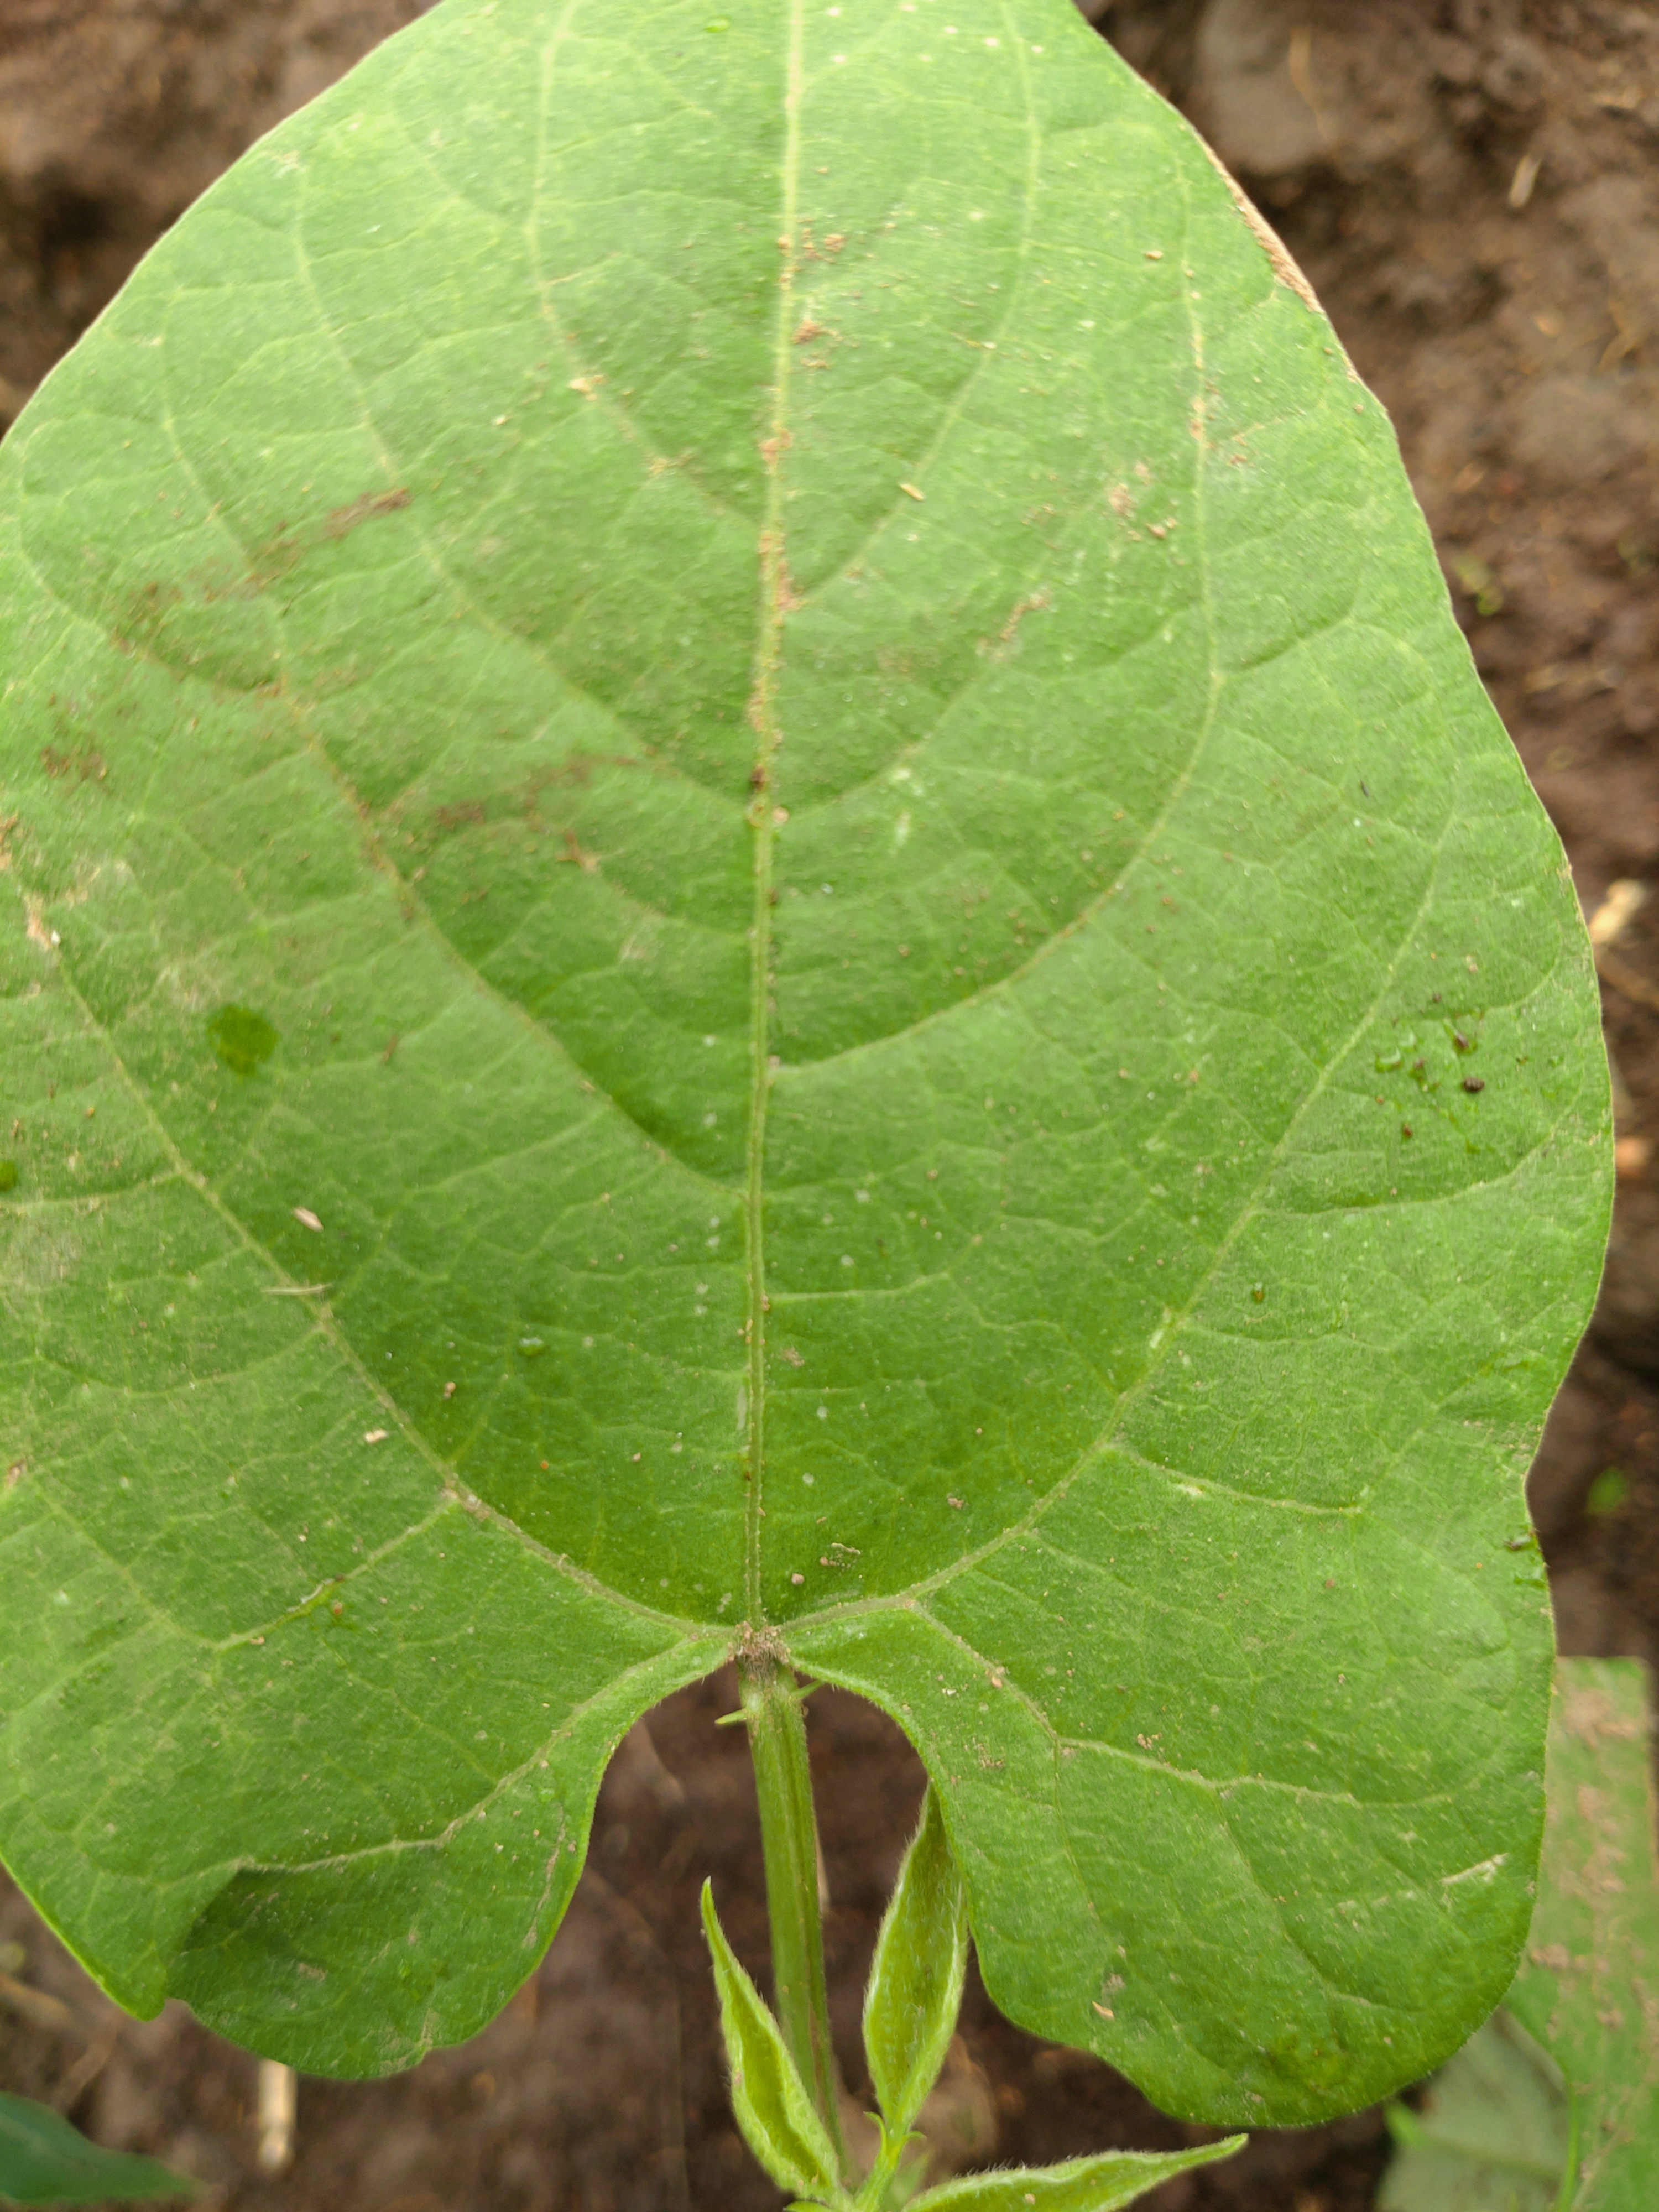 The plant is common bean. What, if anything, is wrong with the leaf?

healthy
